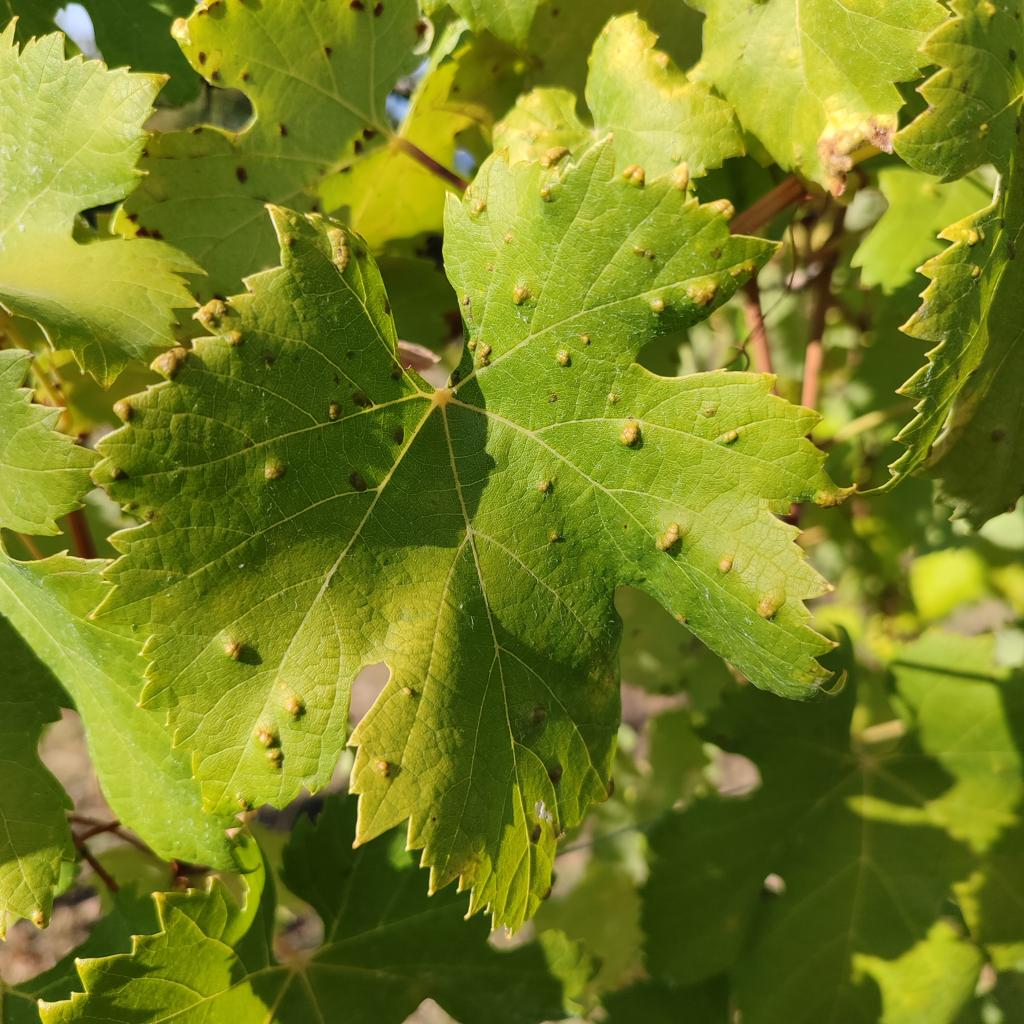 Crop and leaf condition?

grapevine, erineum mite
